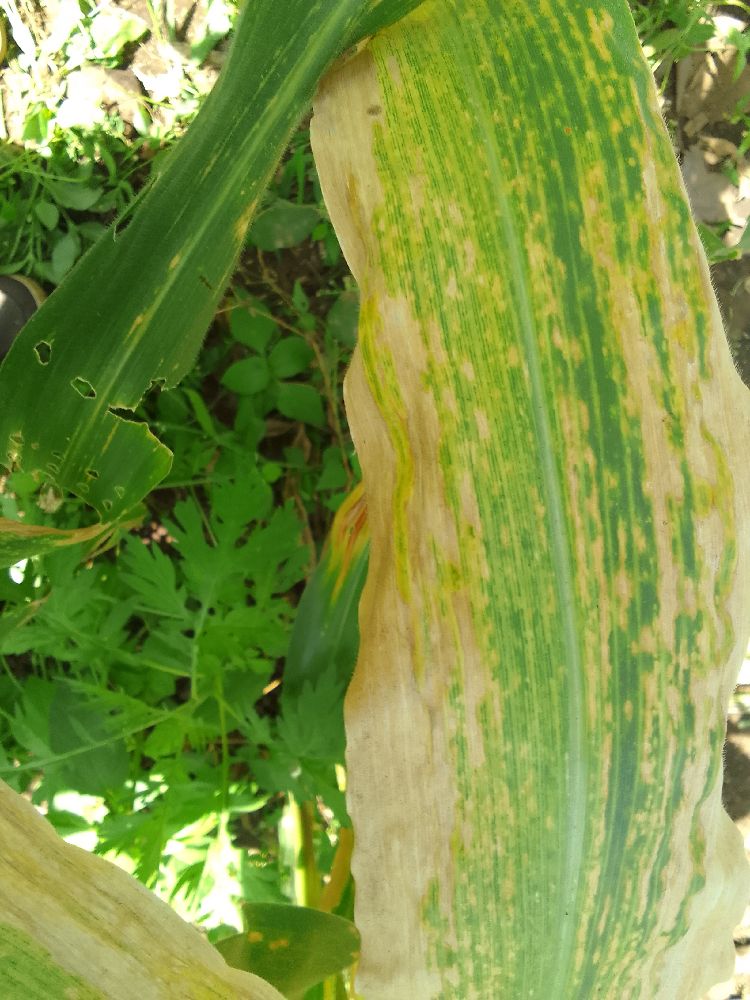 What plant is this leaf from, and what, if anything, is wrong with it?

maize, maize lethal necrosis
